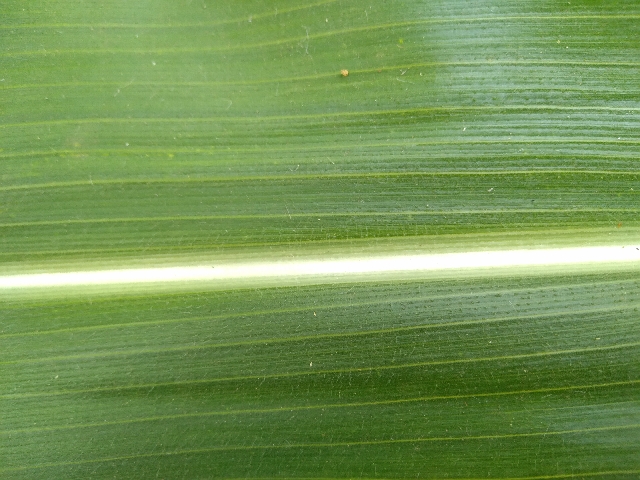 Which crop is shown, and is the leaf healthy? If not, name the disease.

maize, healthy
